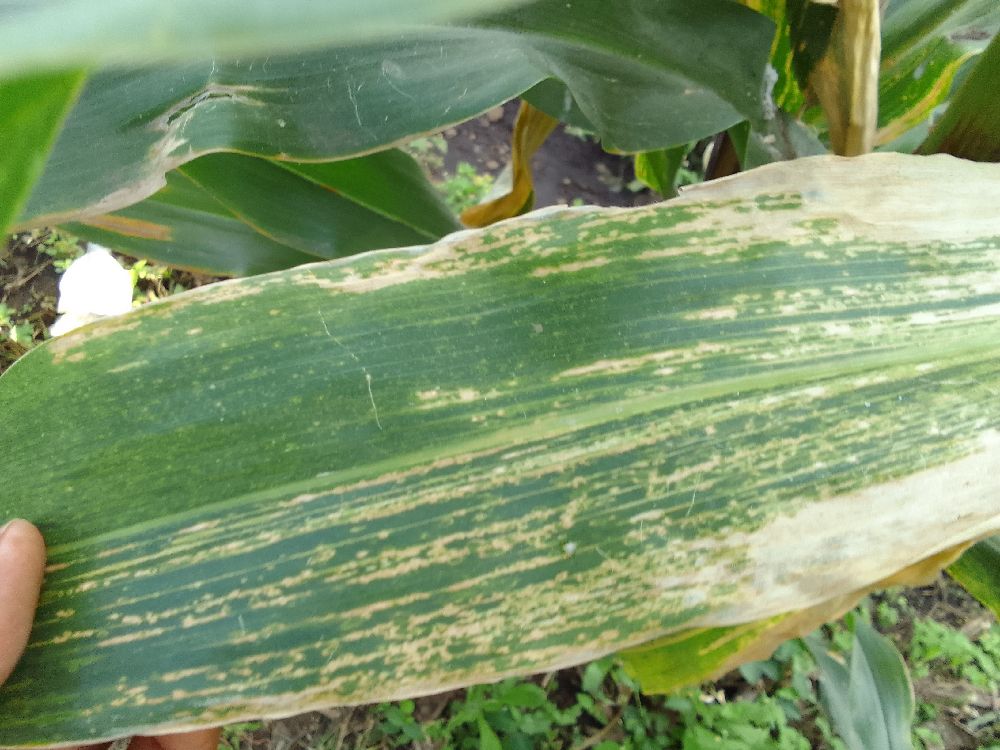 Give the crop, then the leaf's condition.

maize, maize lethal necrosis
